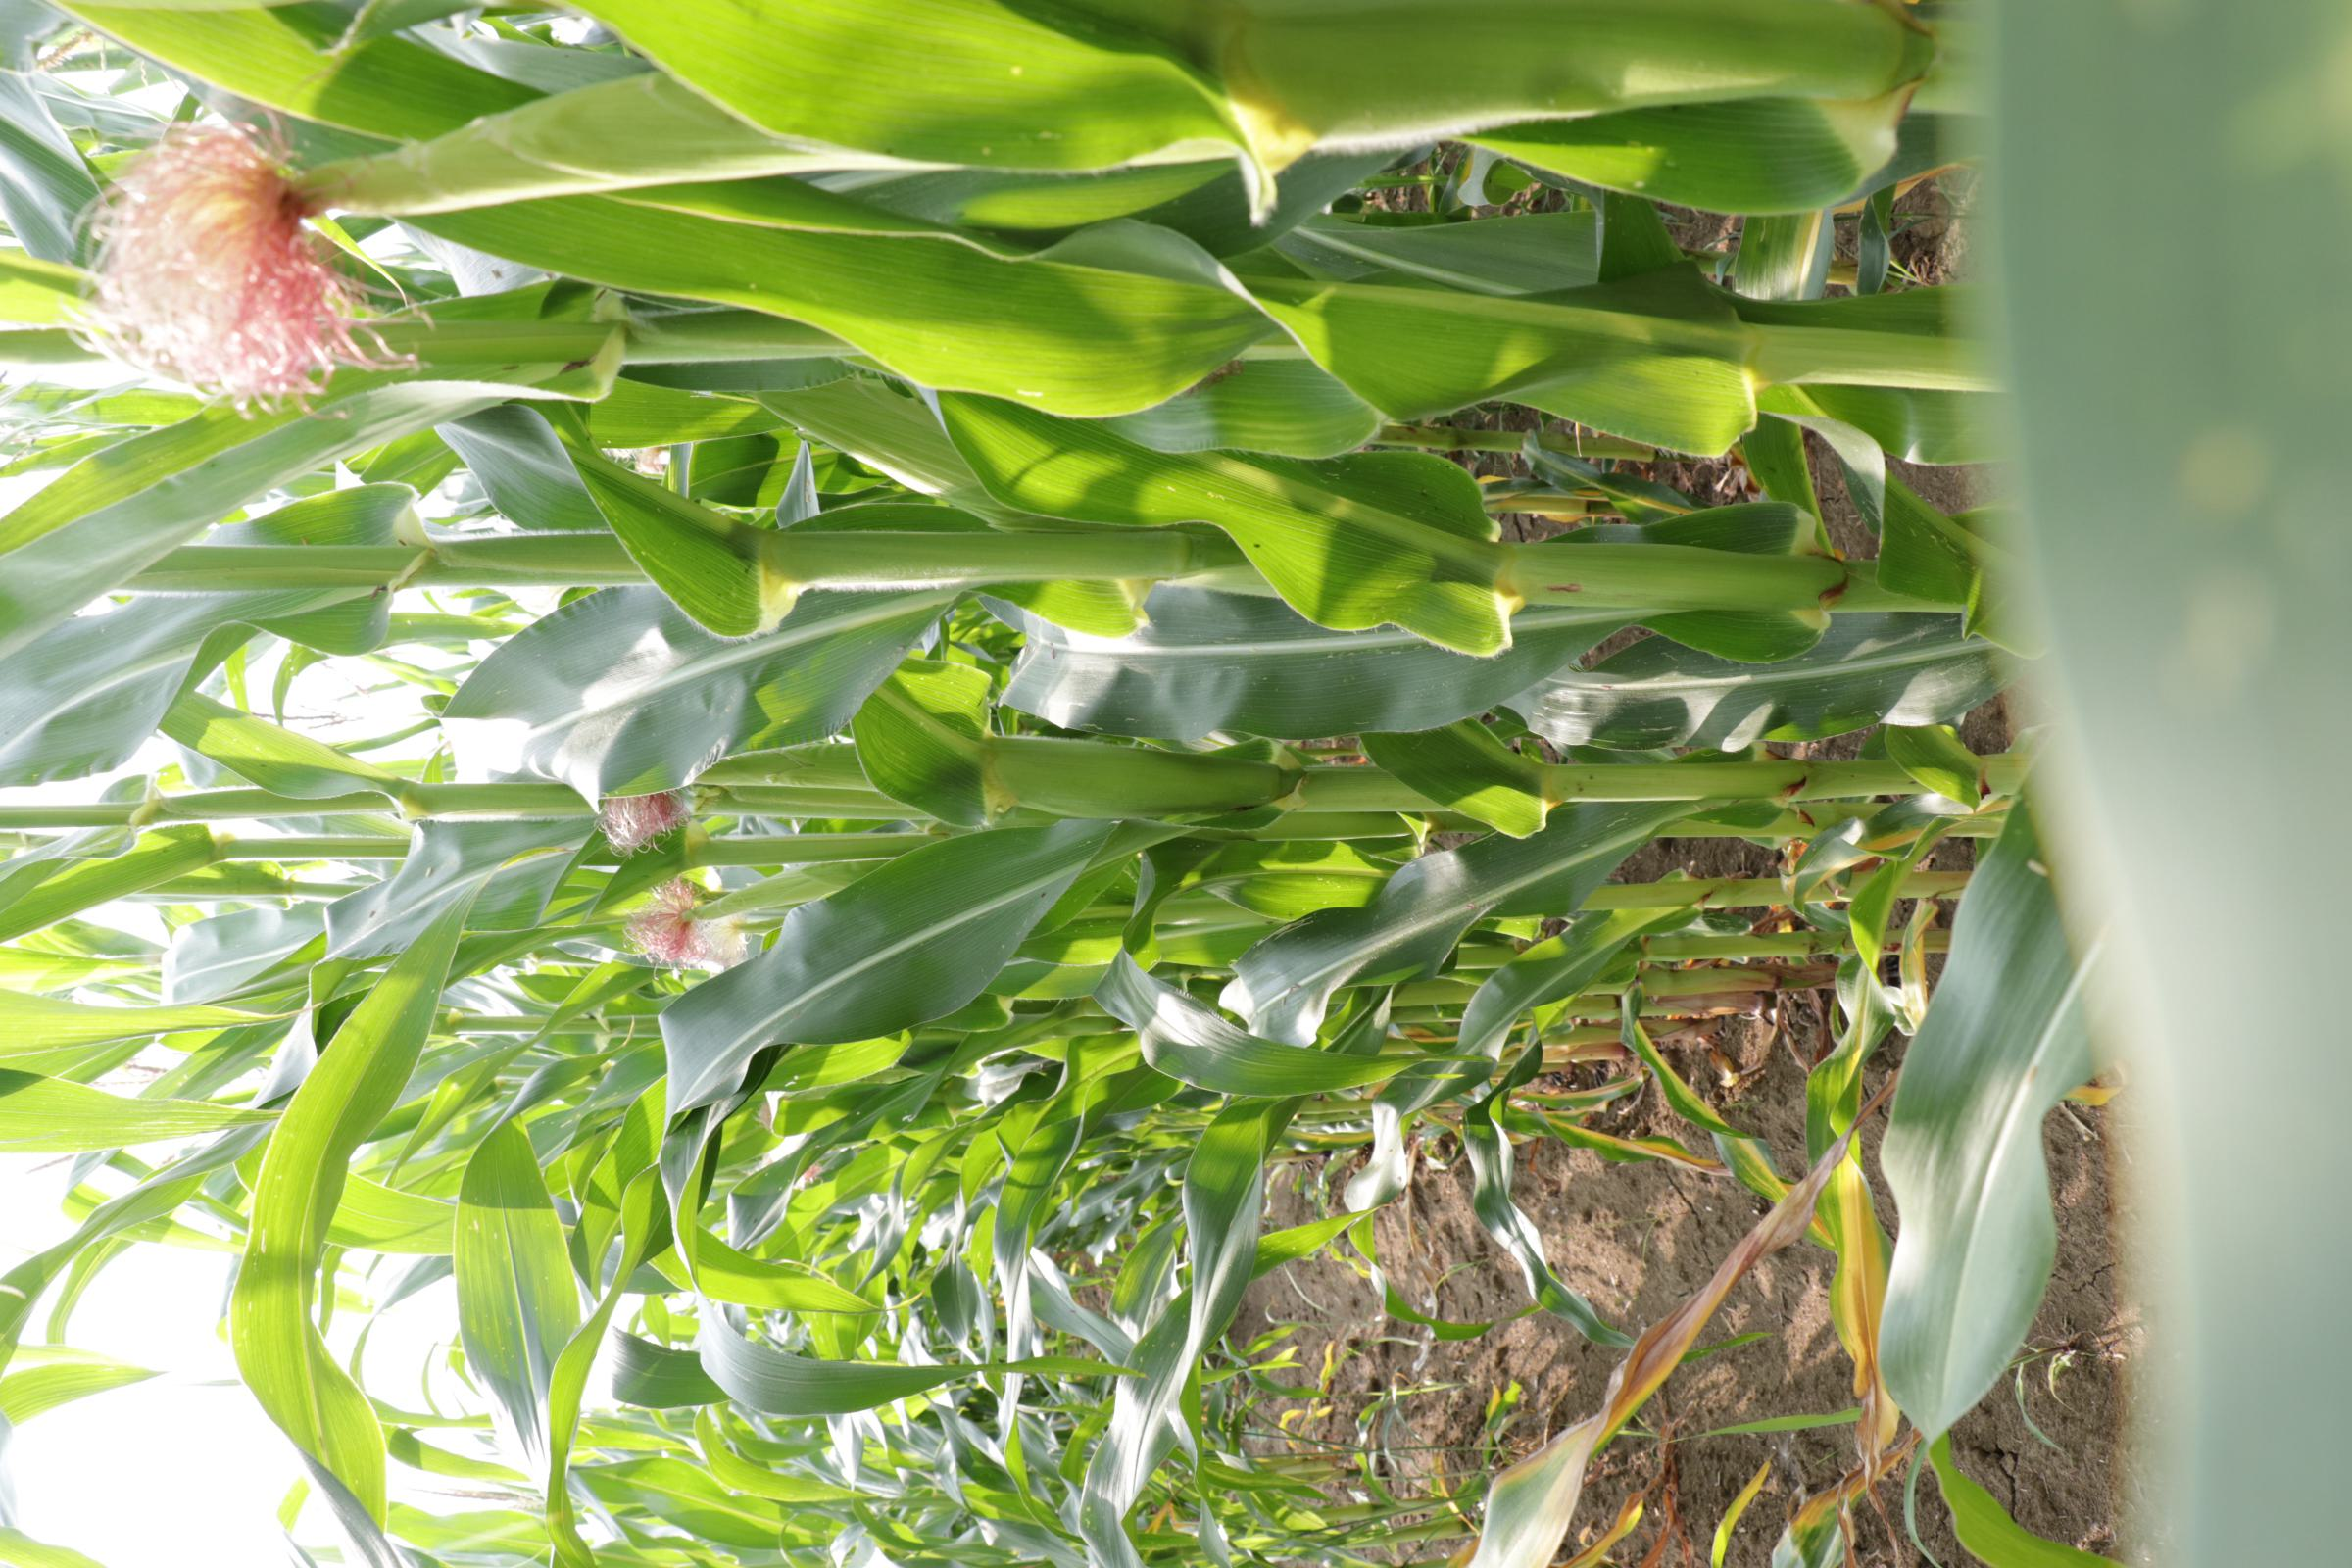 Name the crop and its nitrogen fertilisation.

maize, full nitrogen fertilisation
